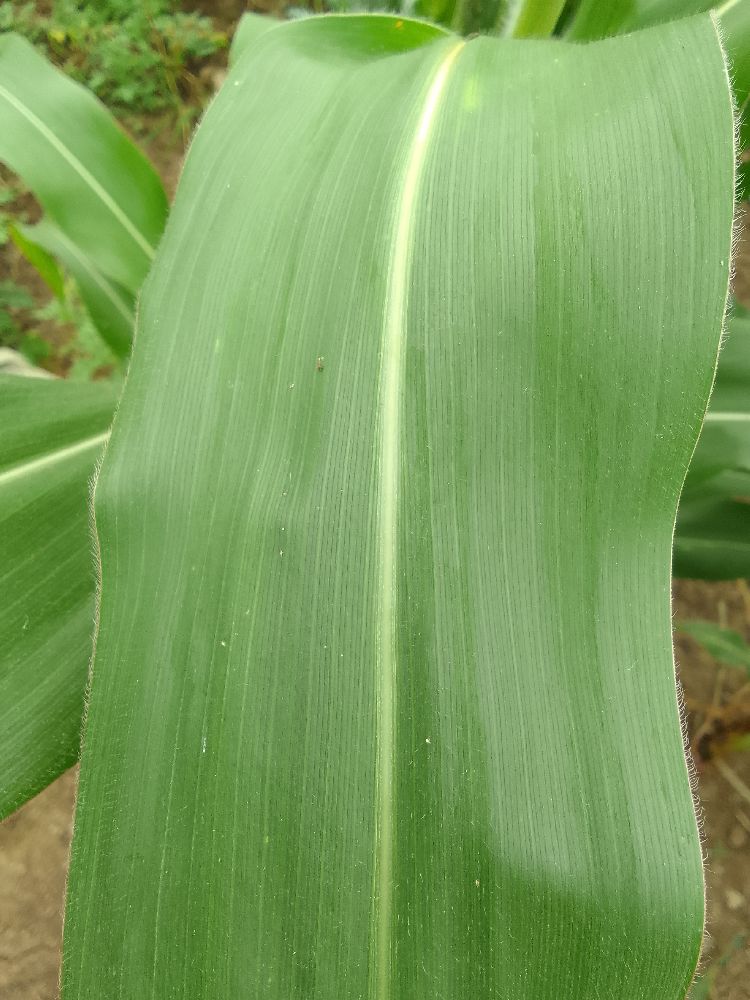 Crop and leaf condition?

maize, healthy
